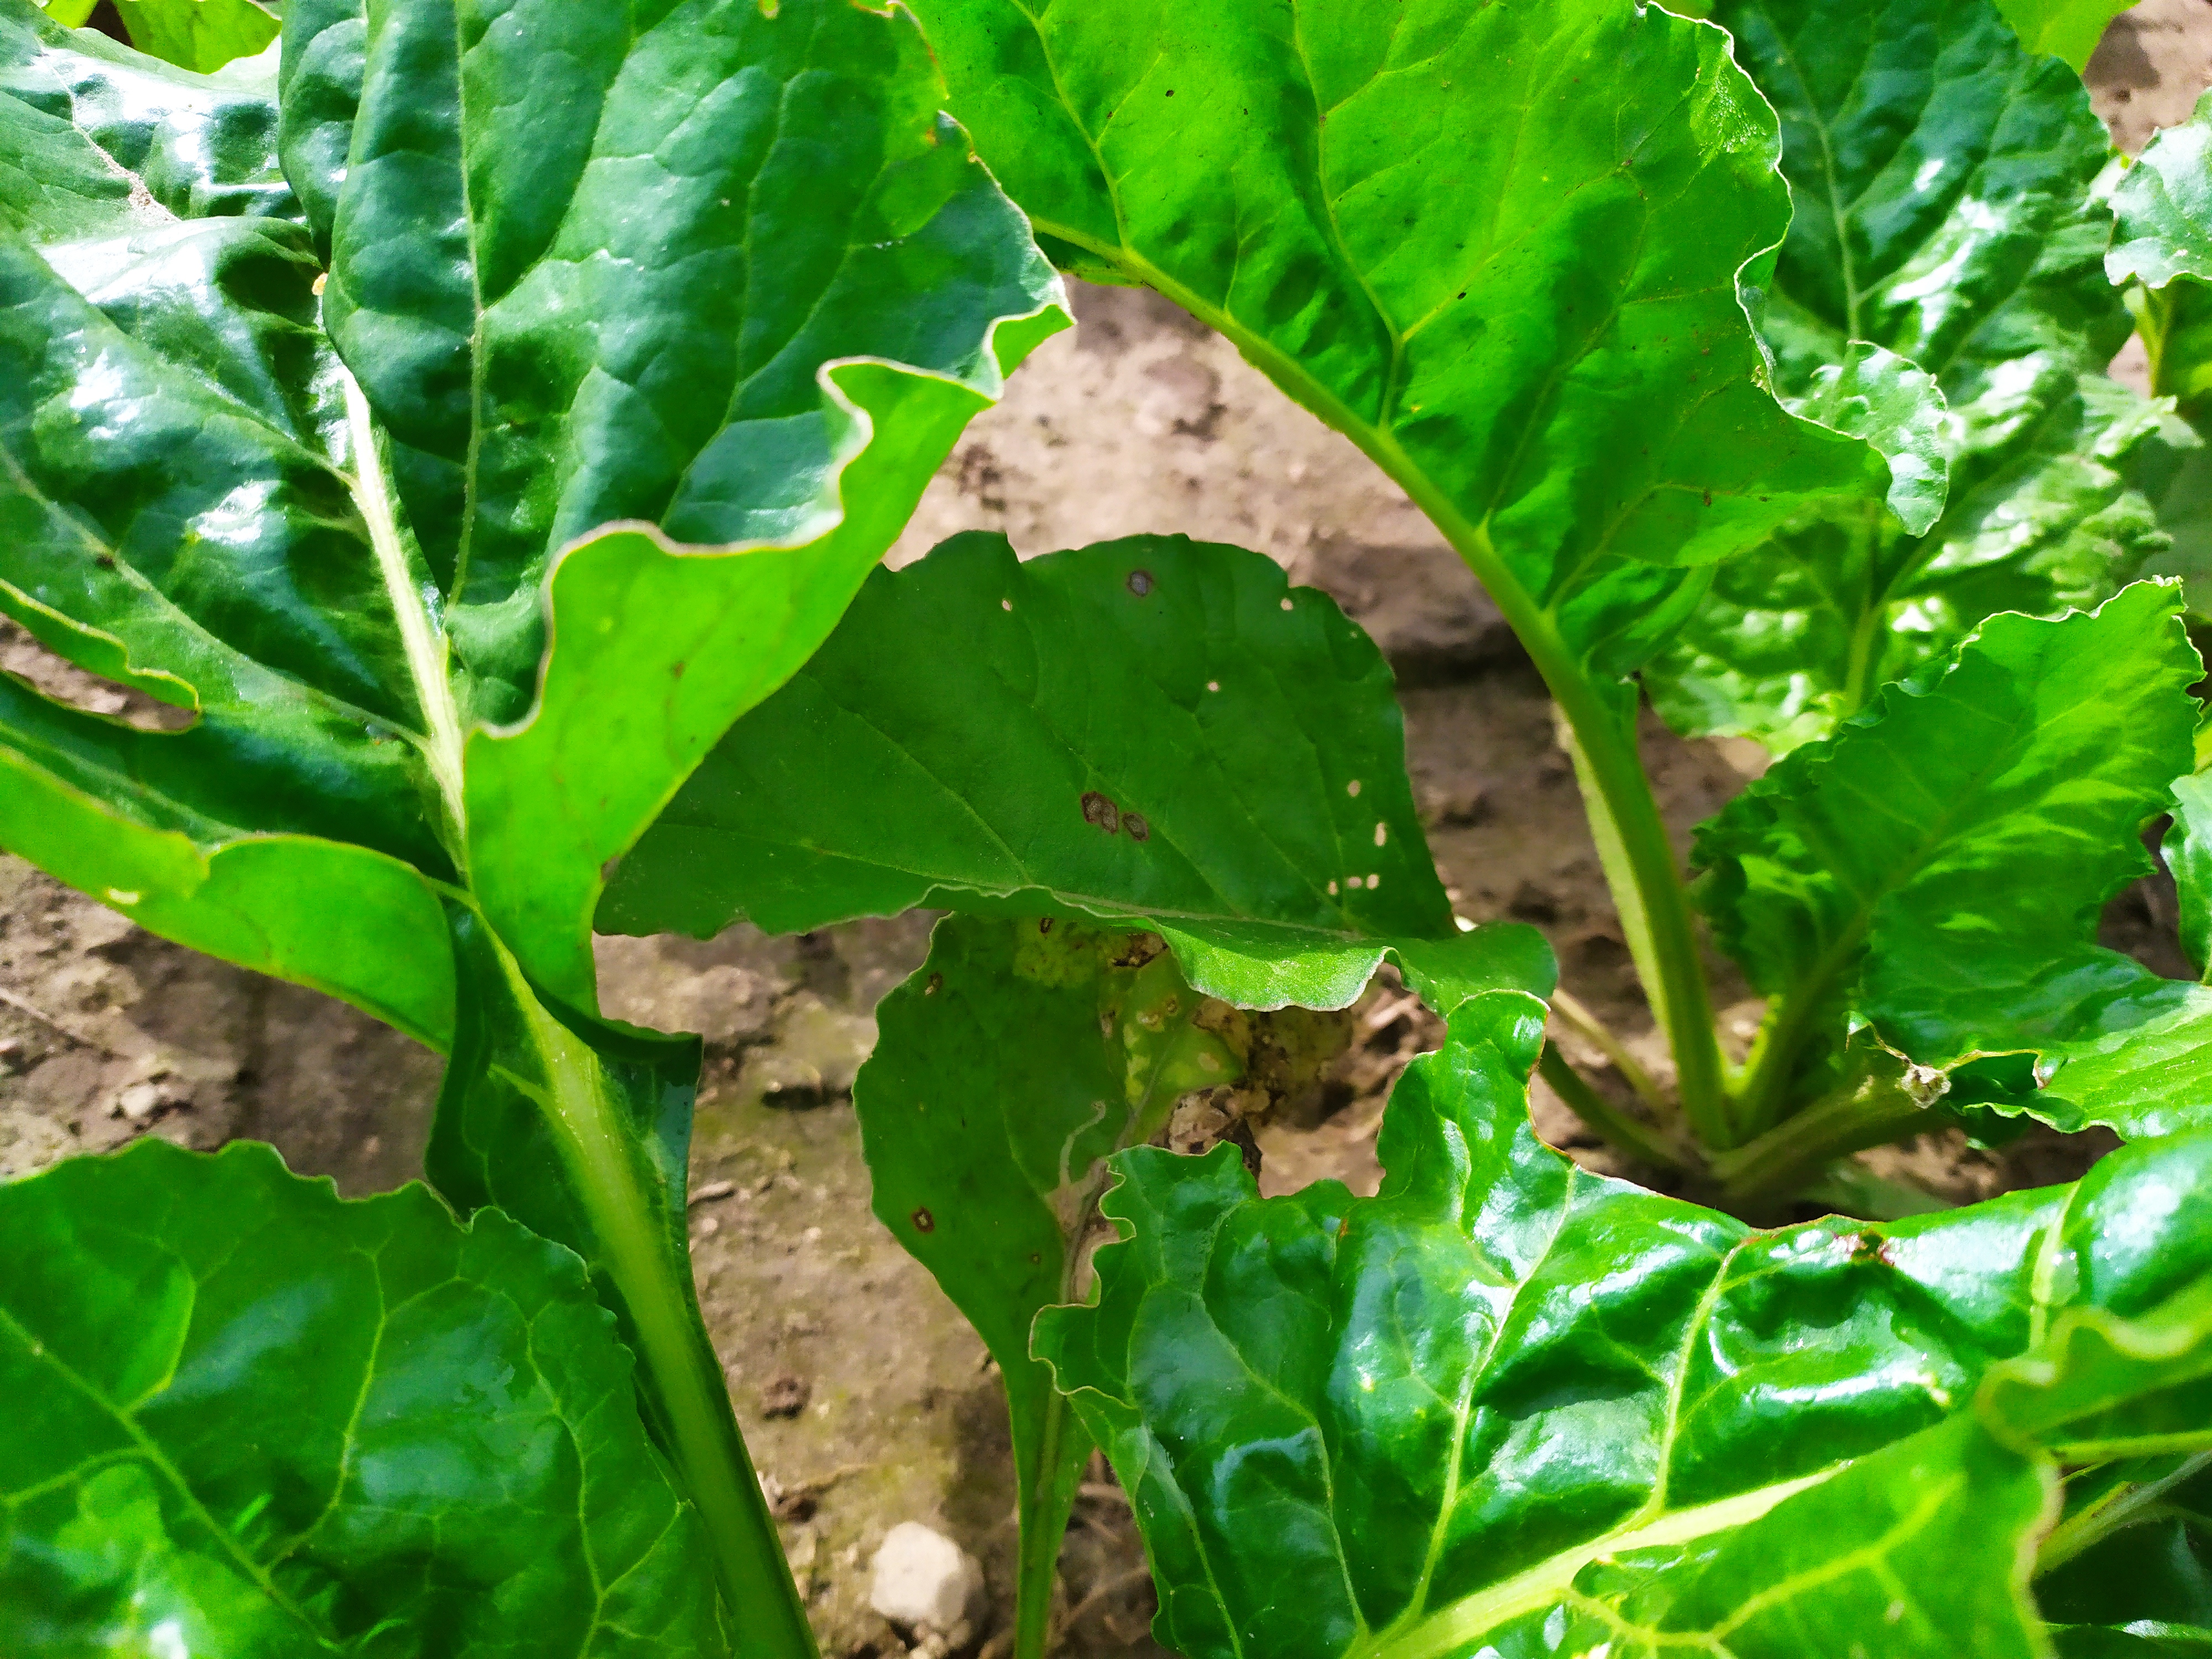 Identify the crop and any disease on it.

beet, cercospora
